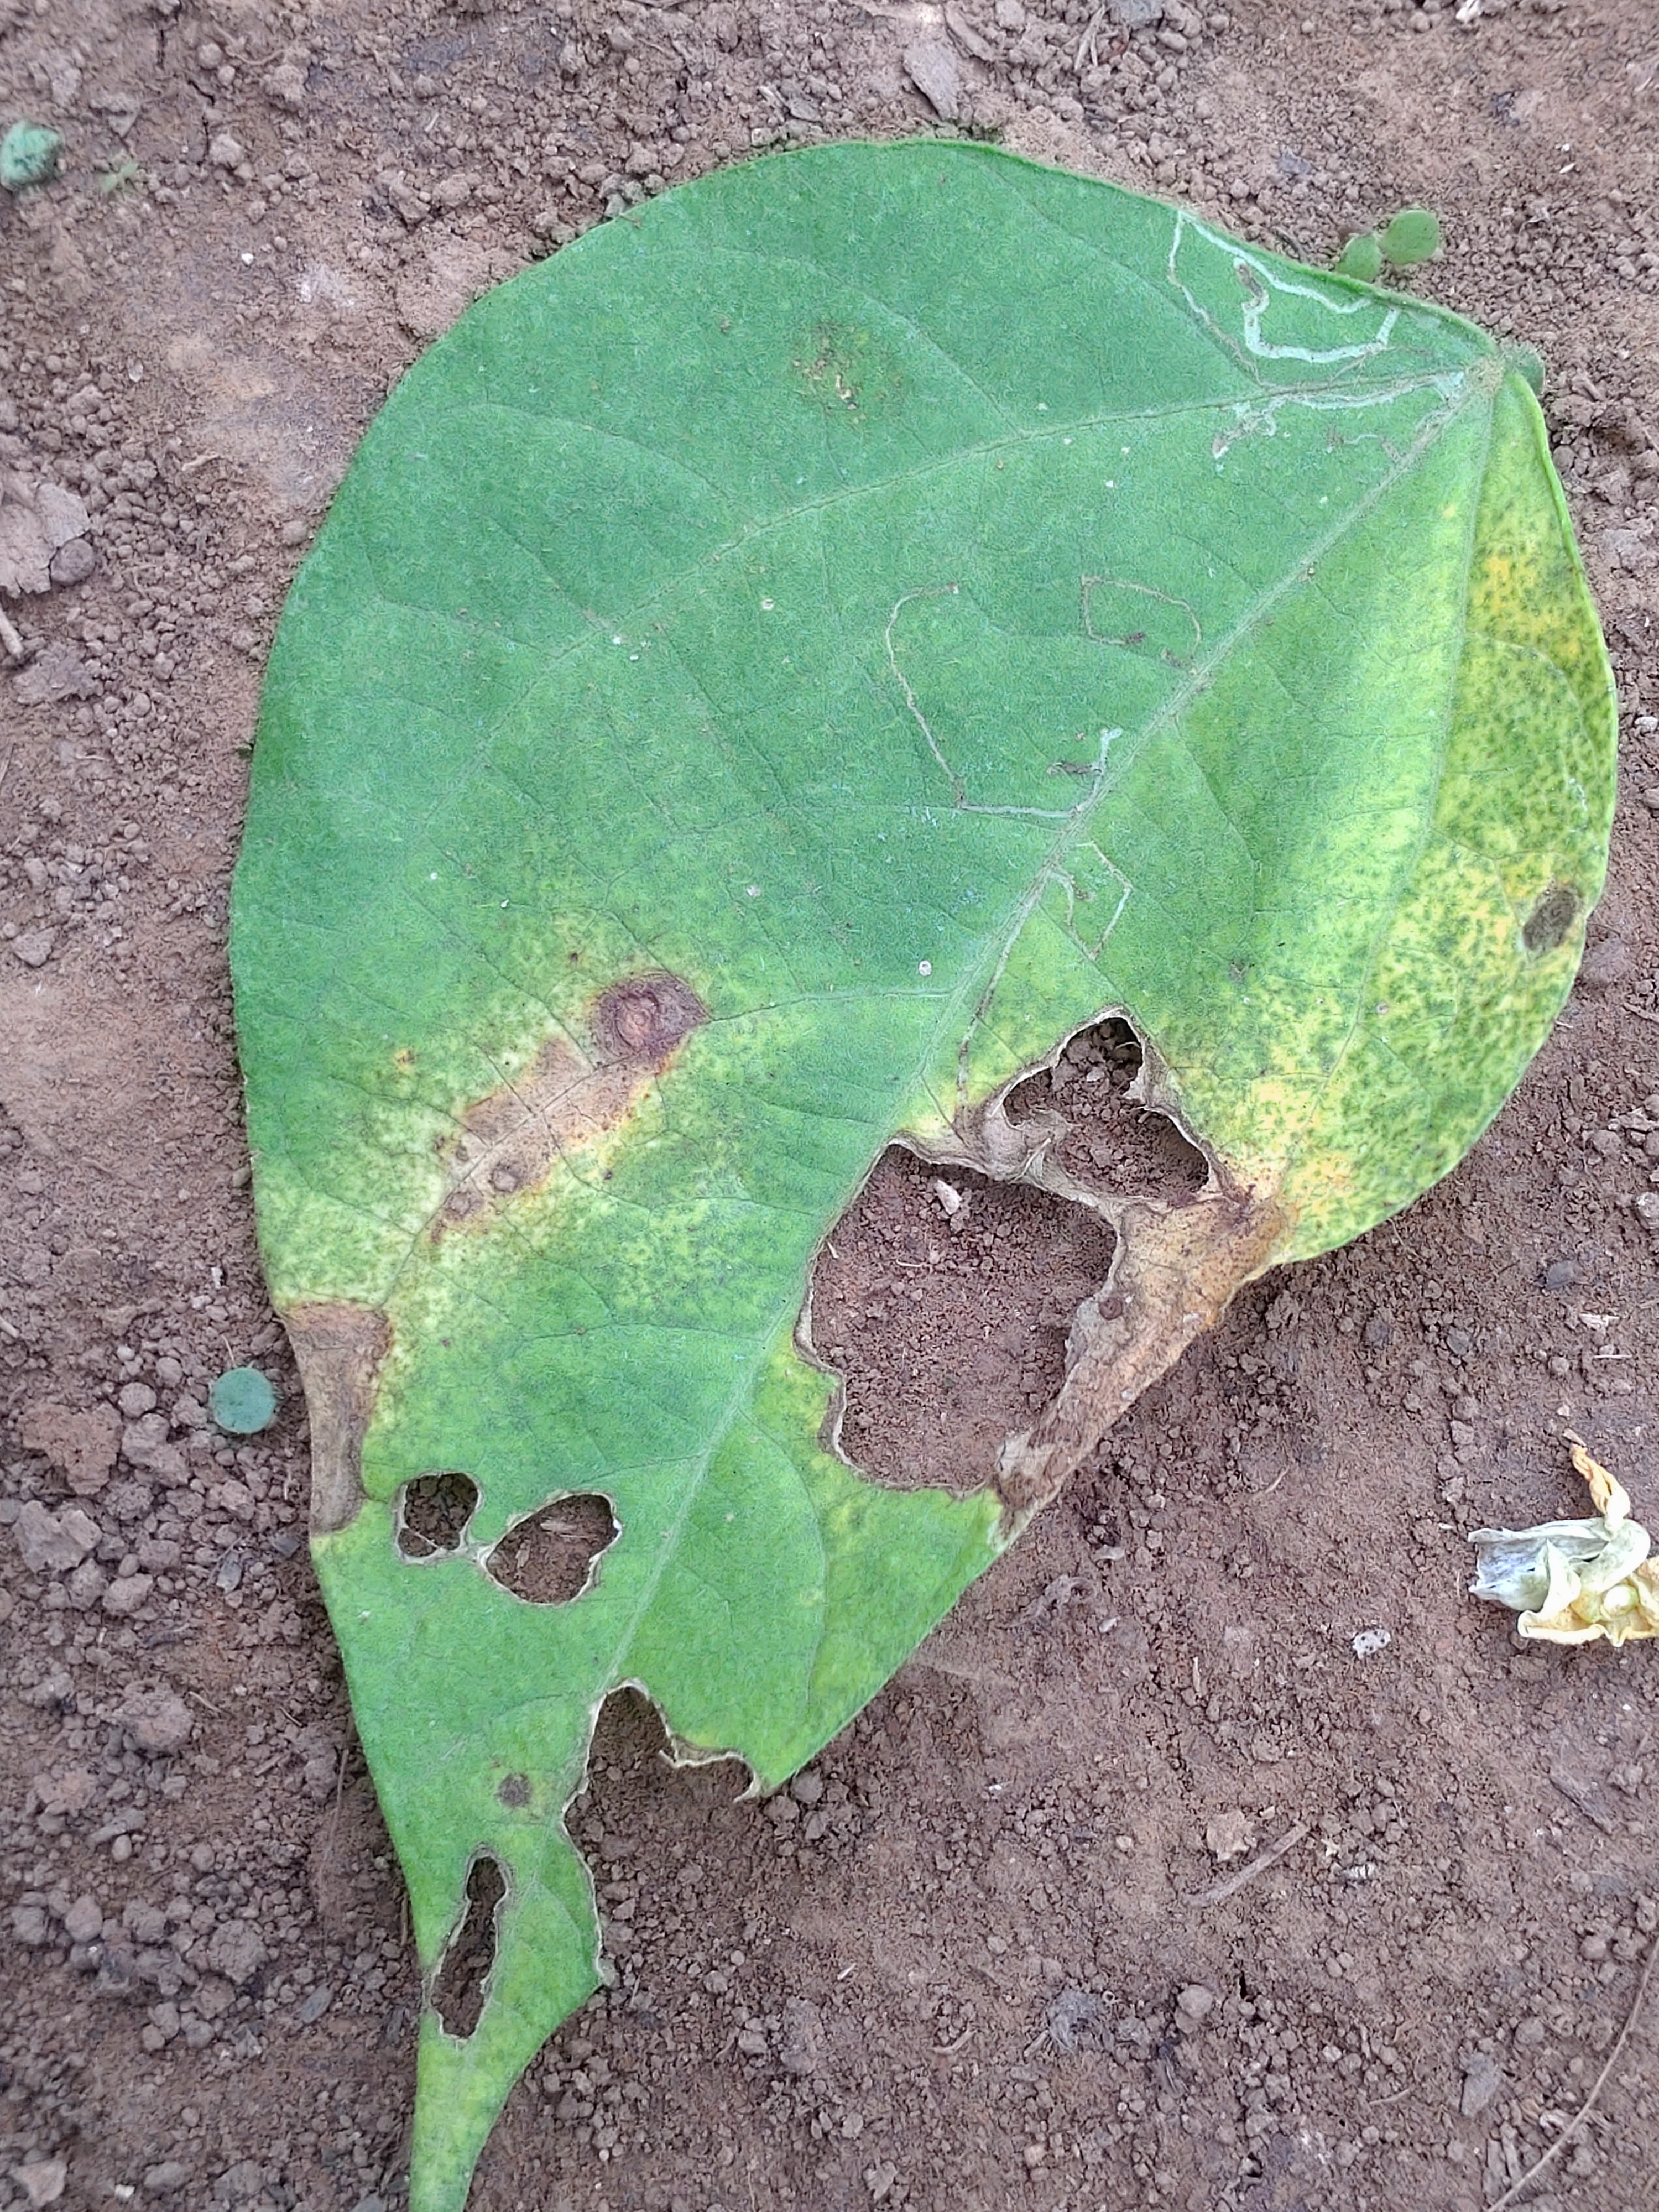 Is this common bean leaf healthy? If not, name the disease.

anthracnose
